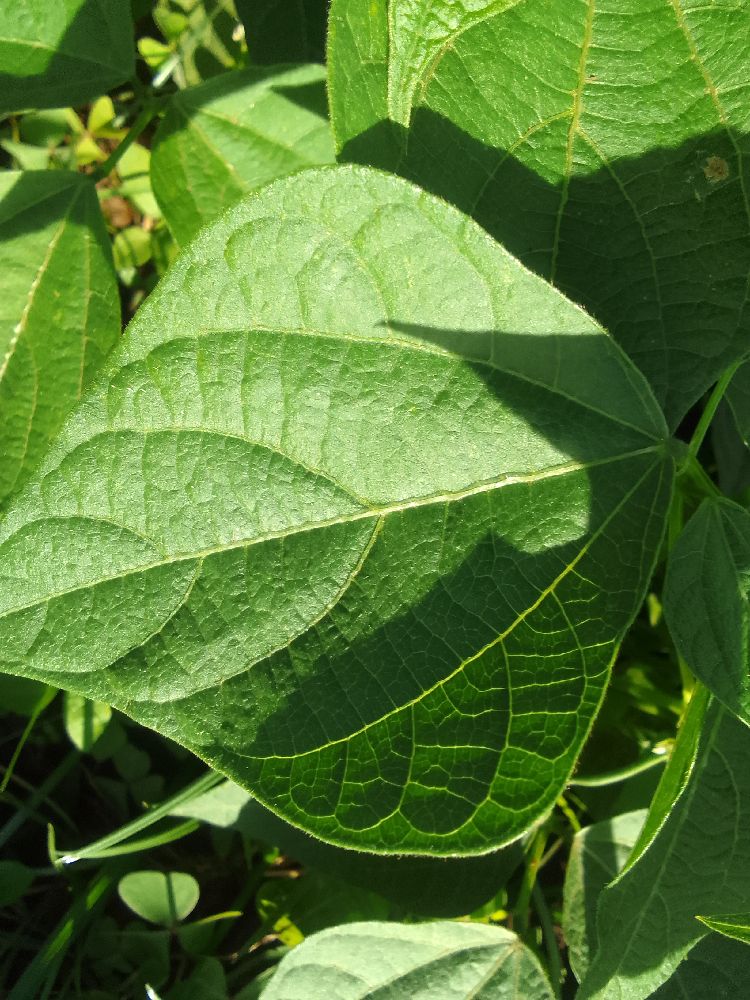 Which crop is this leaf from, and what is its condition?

common bean, healthy
